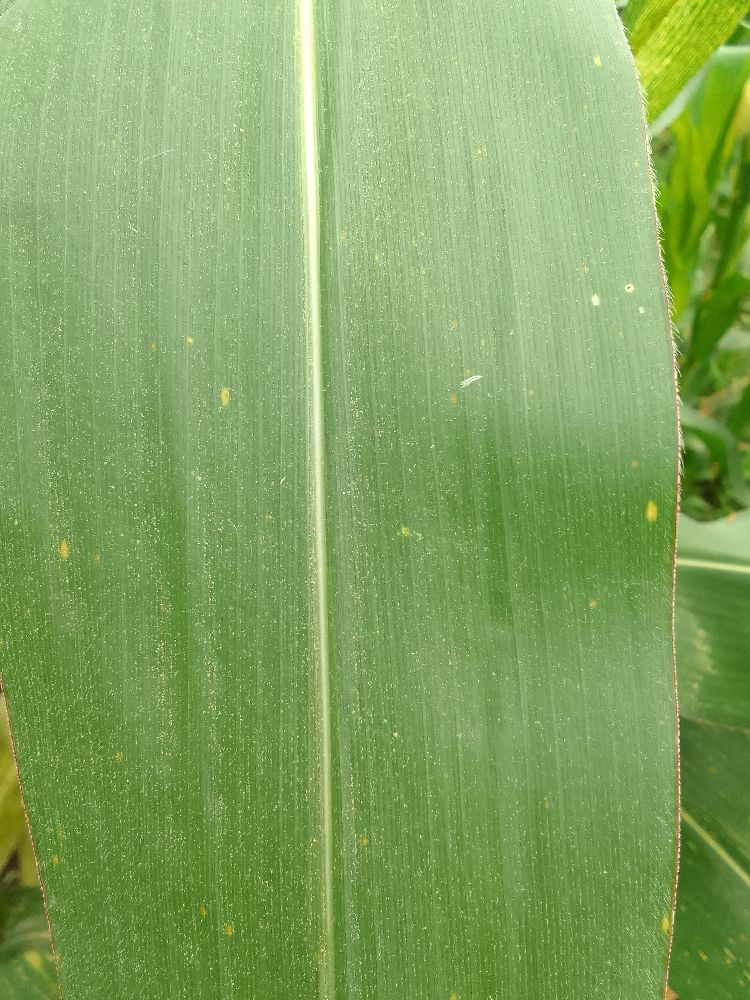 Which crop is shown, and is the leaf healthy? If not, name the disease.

maize, healthy
